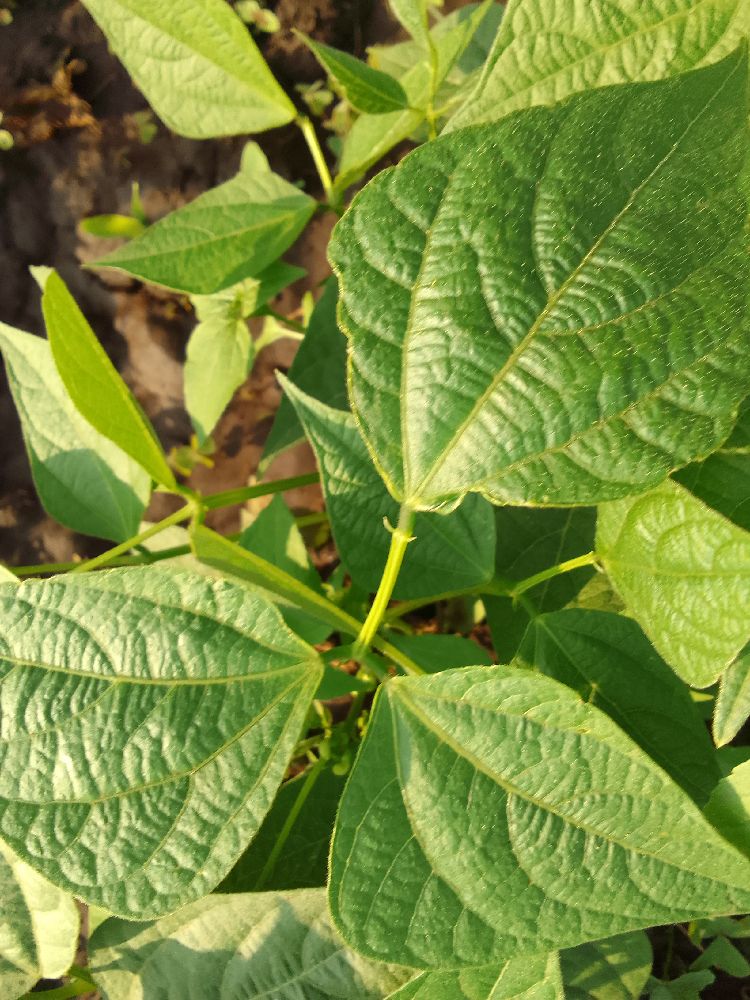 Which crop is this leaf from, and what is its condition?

common bean, healthy
